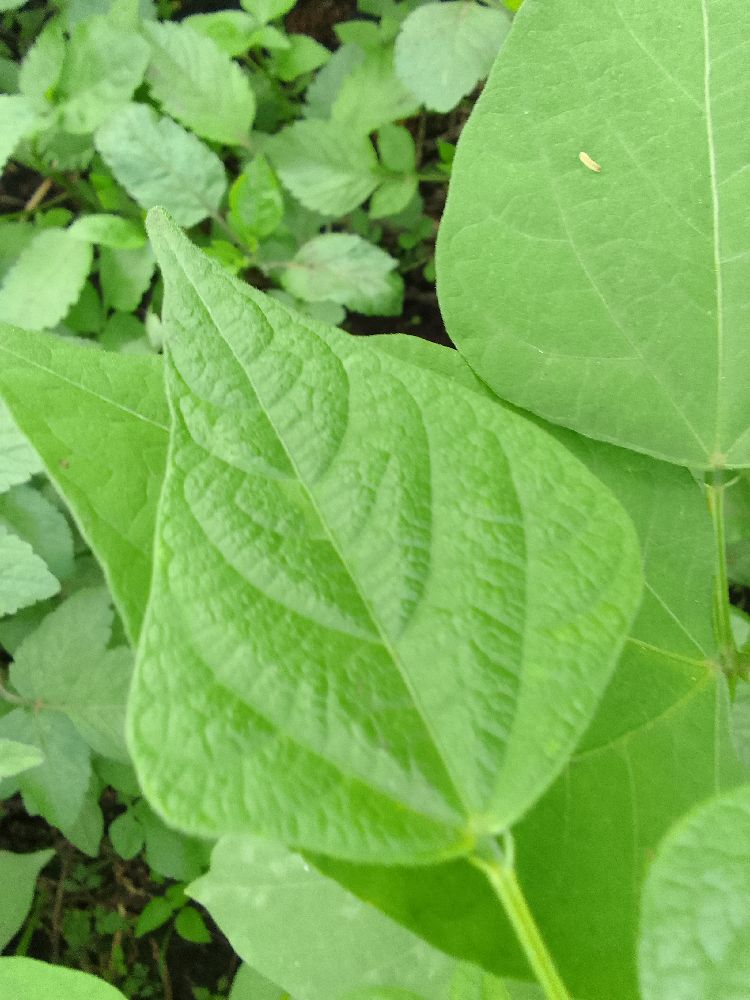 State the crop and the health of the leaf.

common bean, healthy
